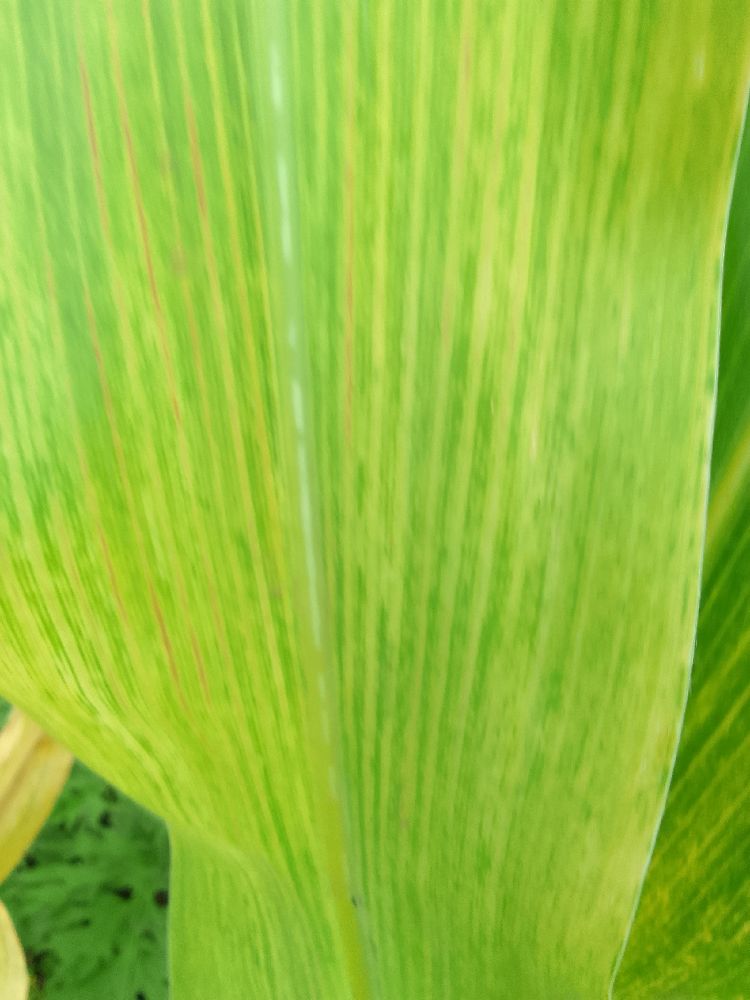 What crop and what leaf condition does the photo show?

maize, maize lethal necrosis
